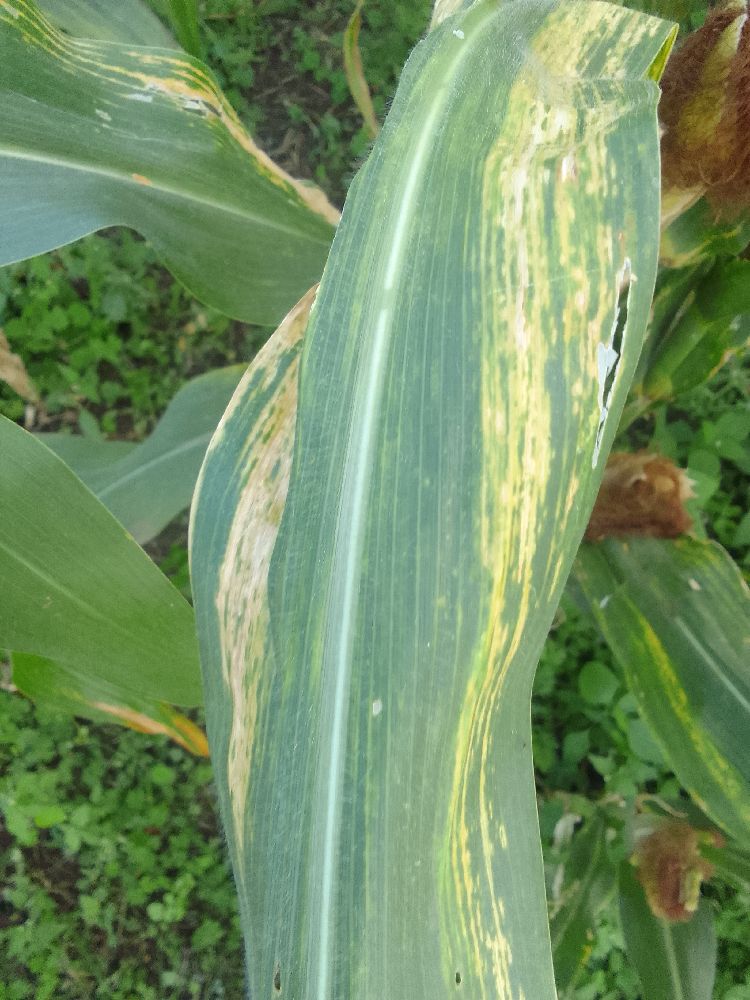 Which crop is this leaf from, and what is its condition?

maize, maize lethal necrosis
